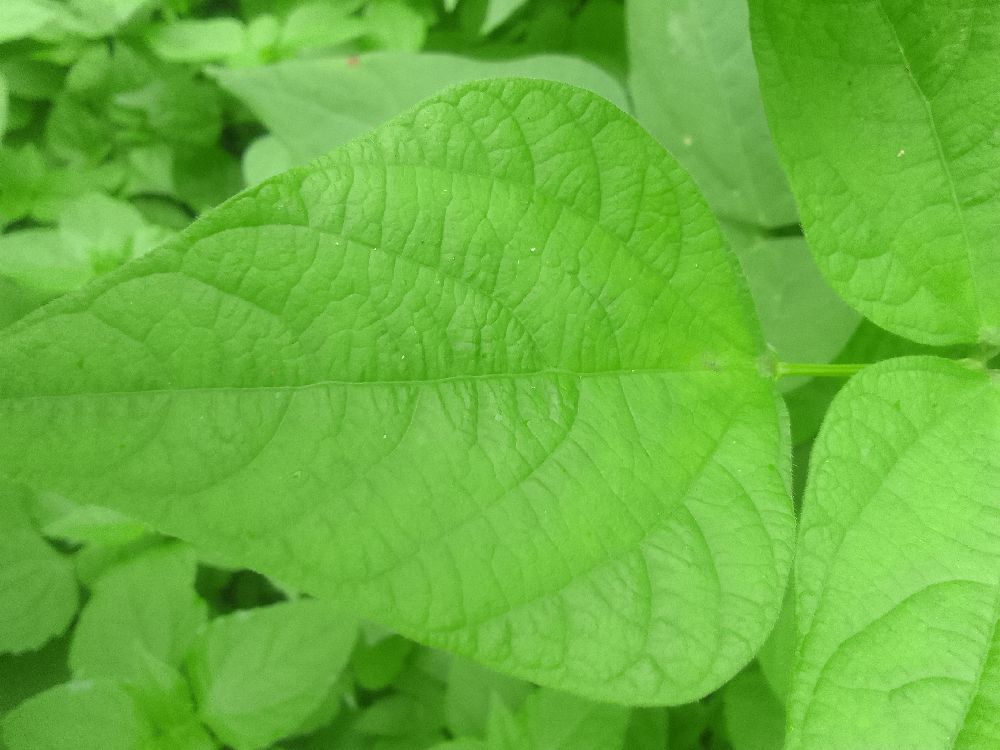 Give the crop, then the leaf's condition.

common bean, healthy
